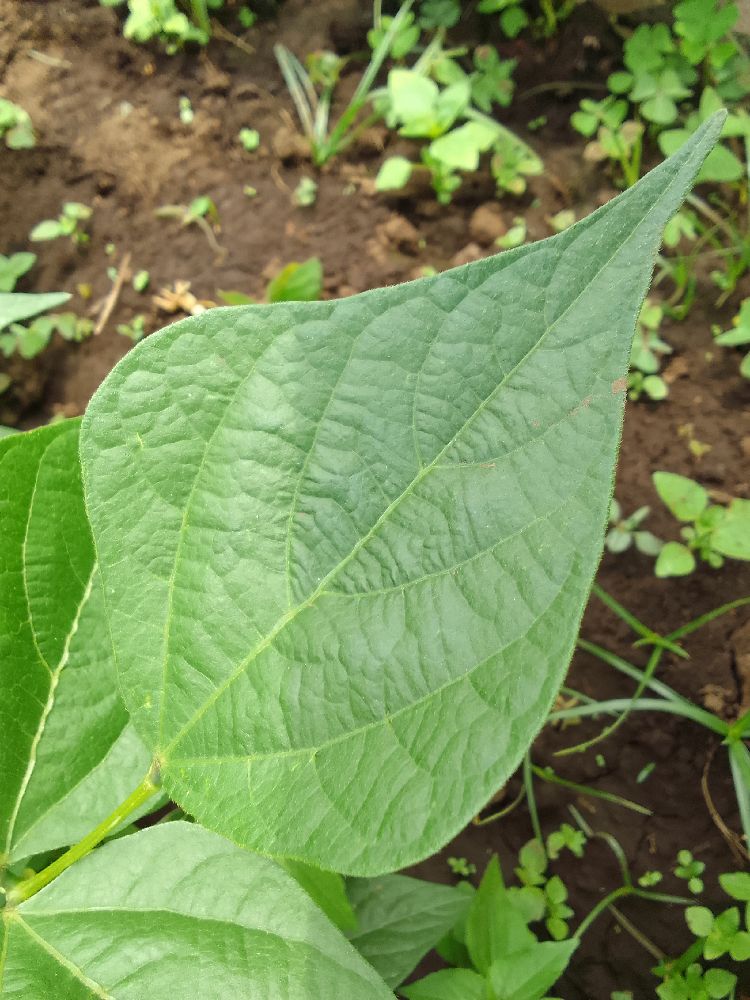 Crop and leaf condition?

common bean, healthy
